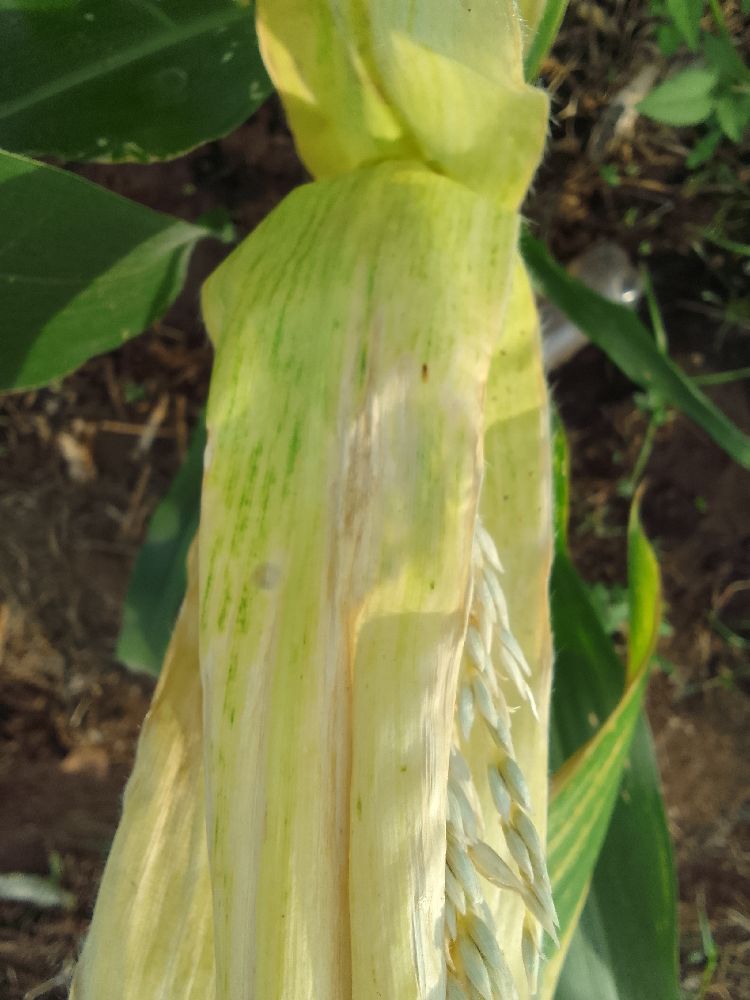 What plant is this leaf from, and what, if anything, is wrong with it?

maize, maize lethal necrosis
